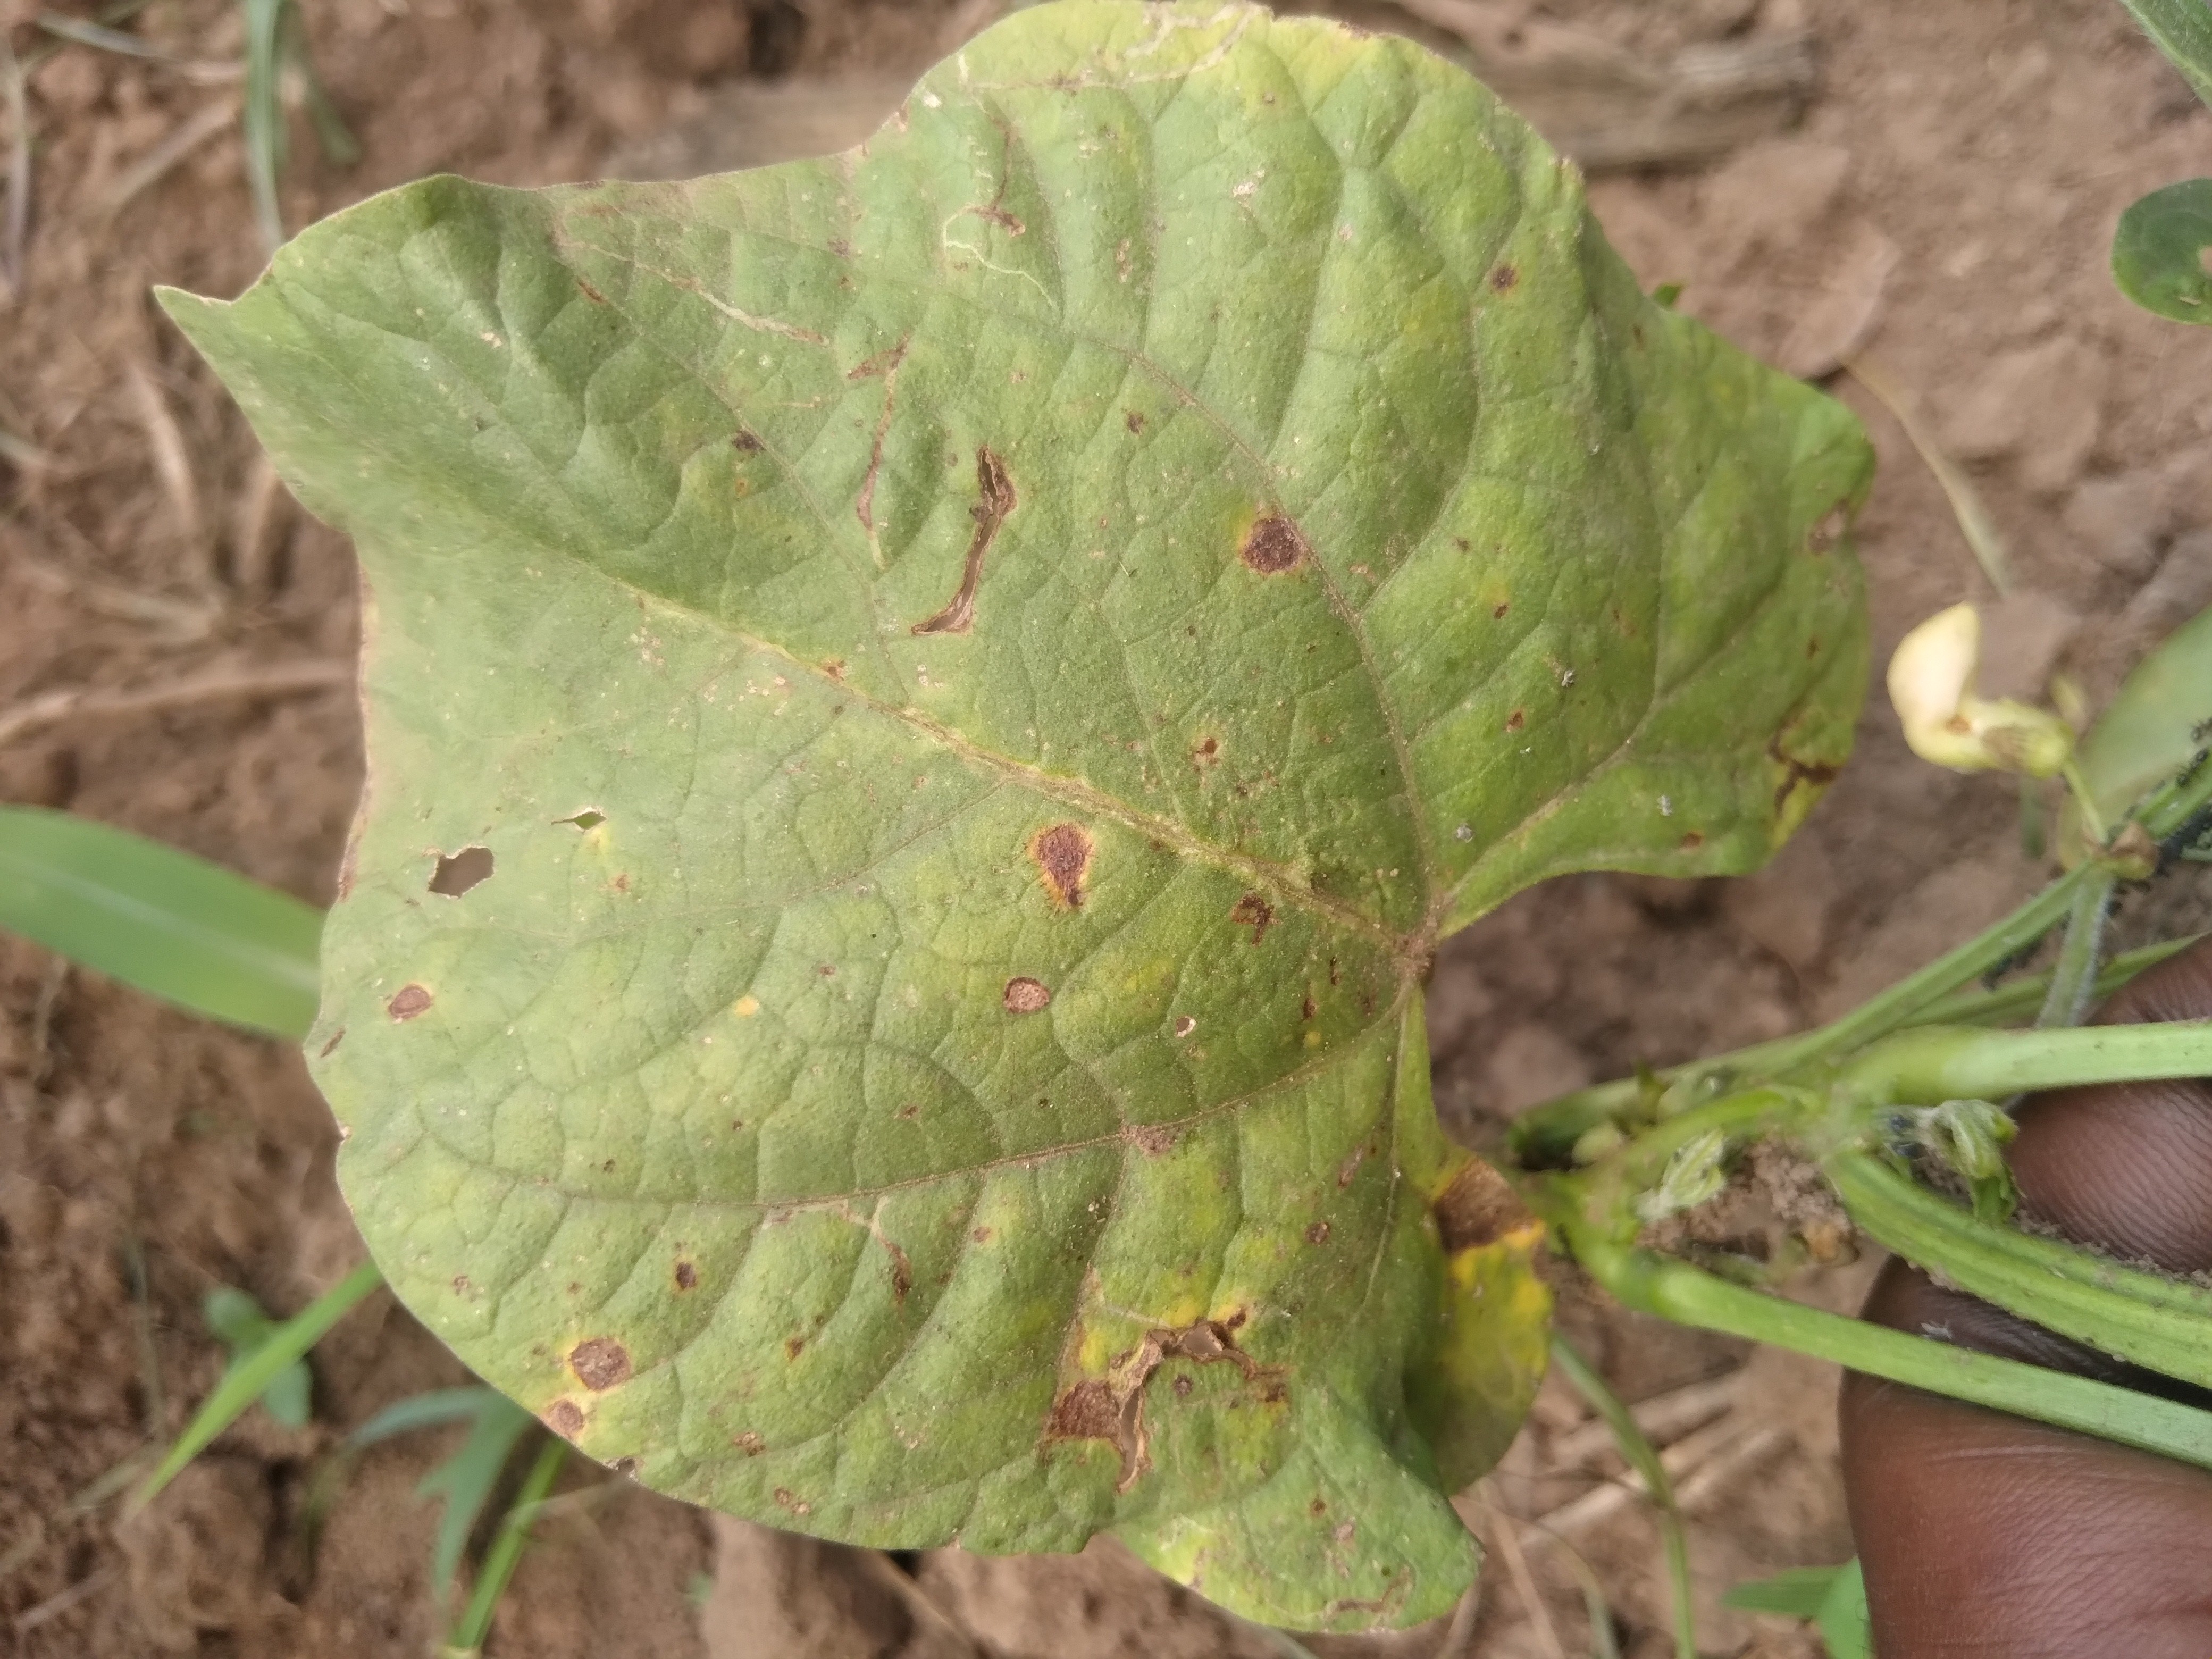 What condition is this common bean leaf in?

rust
